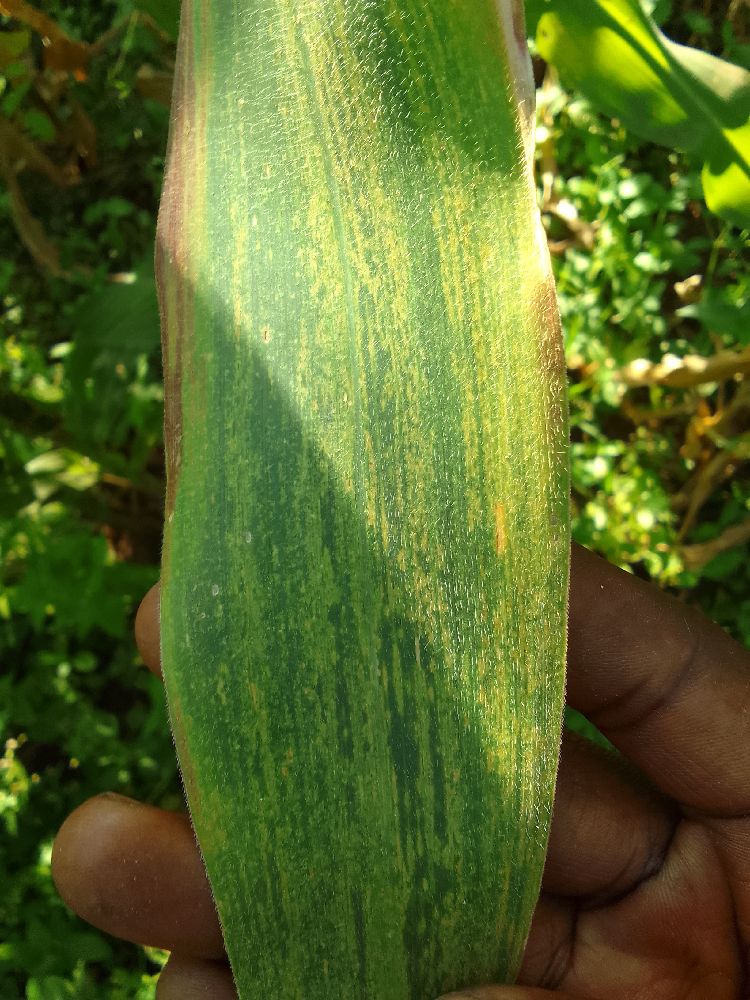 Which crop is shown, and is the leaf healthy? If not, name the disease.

maize, maize lethal necrosis
